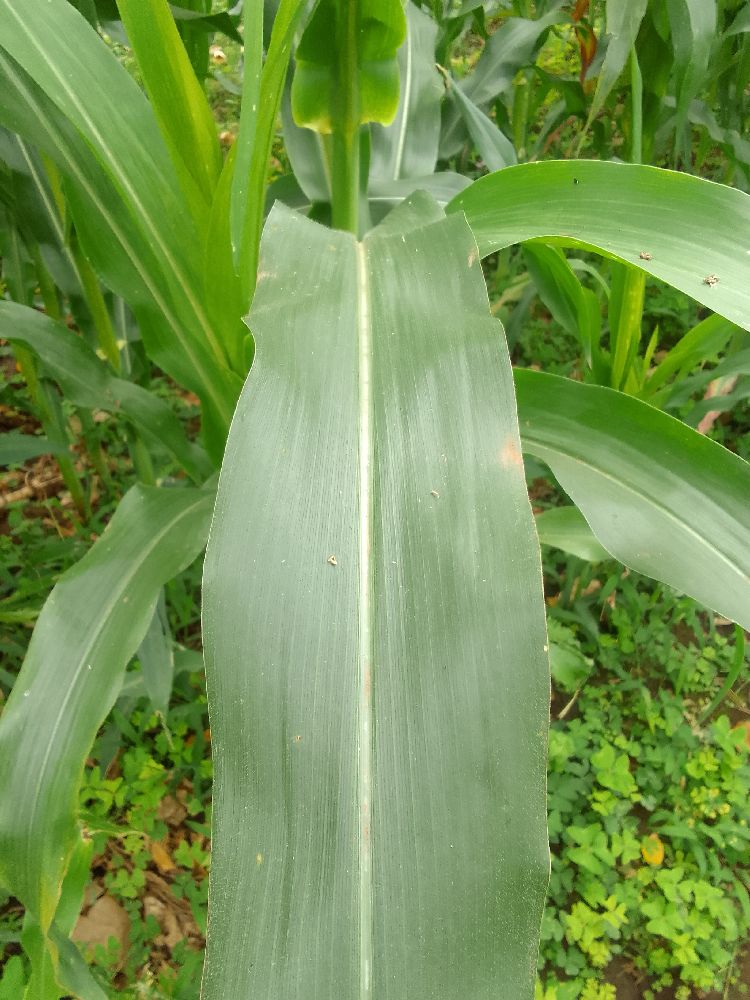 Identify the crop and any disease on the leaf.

maize, healthy
